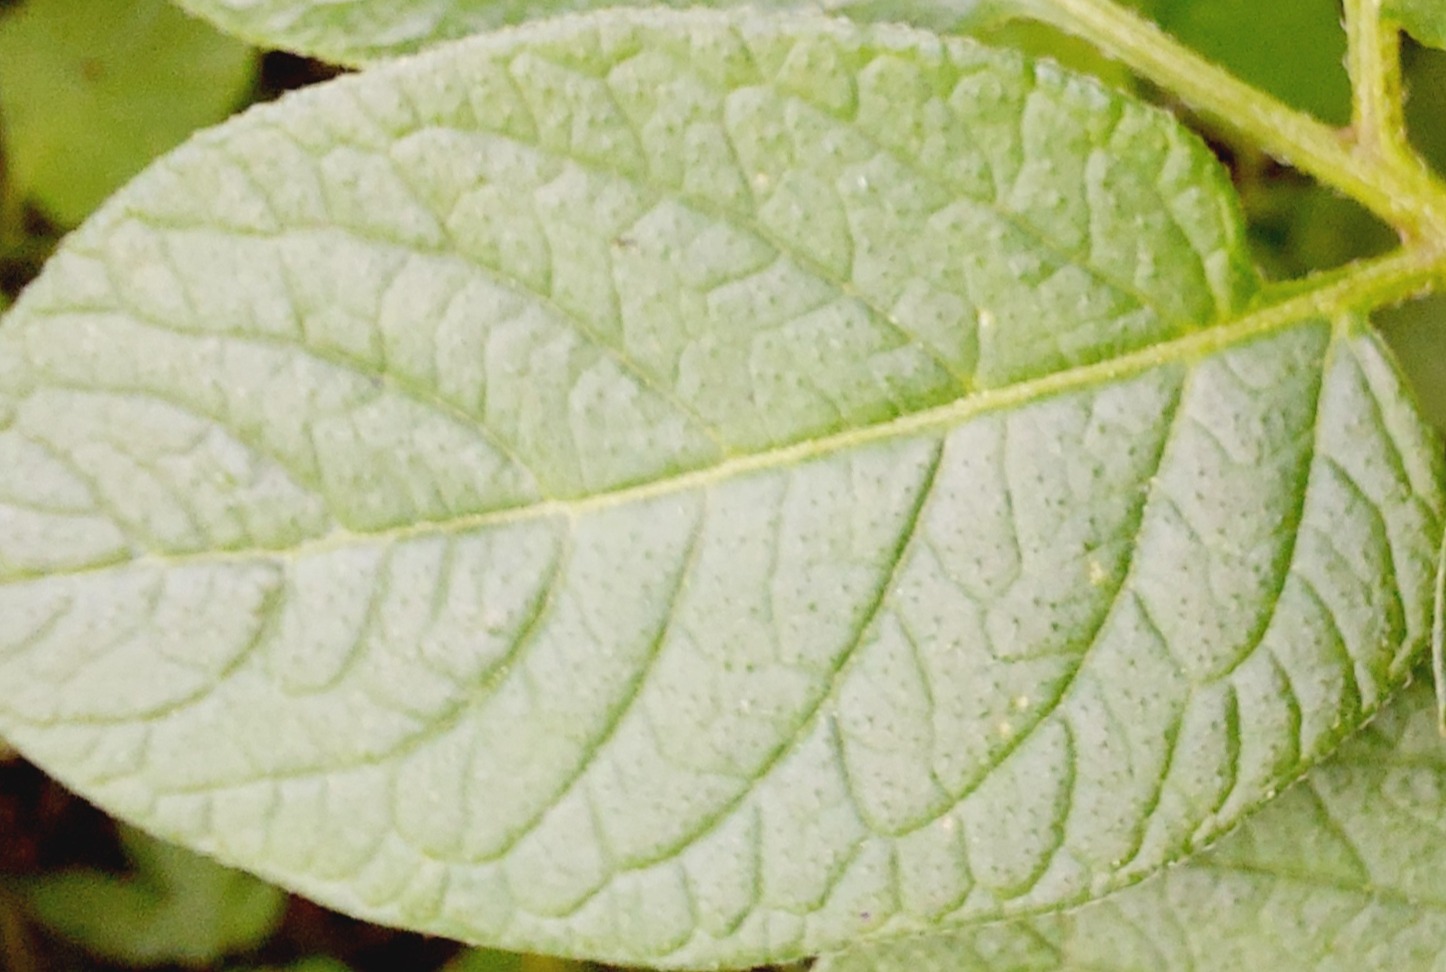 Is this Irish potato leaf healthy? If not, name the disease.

healthy
